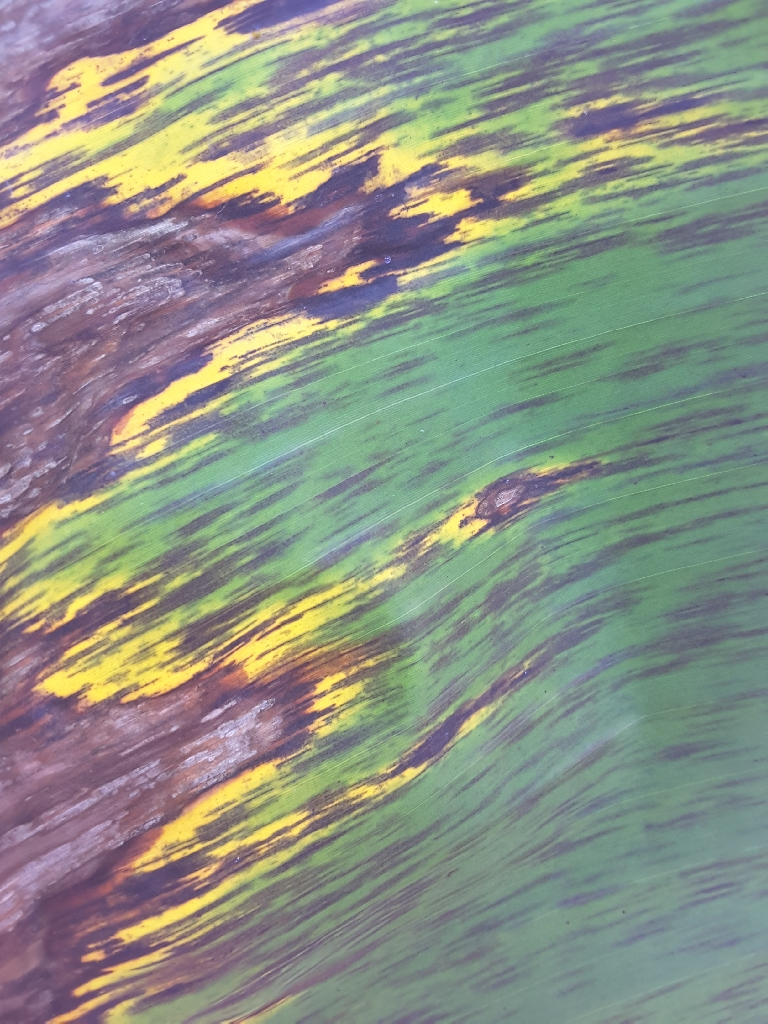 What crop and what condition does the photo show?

banana, black sigatoka
